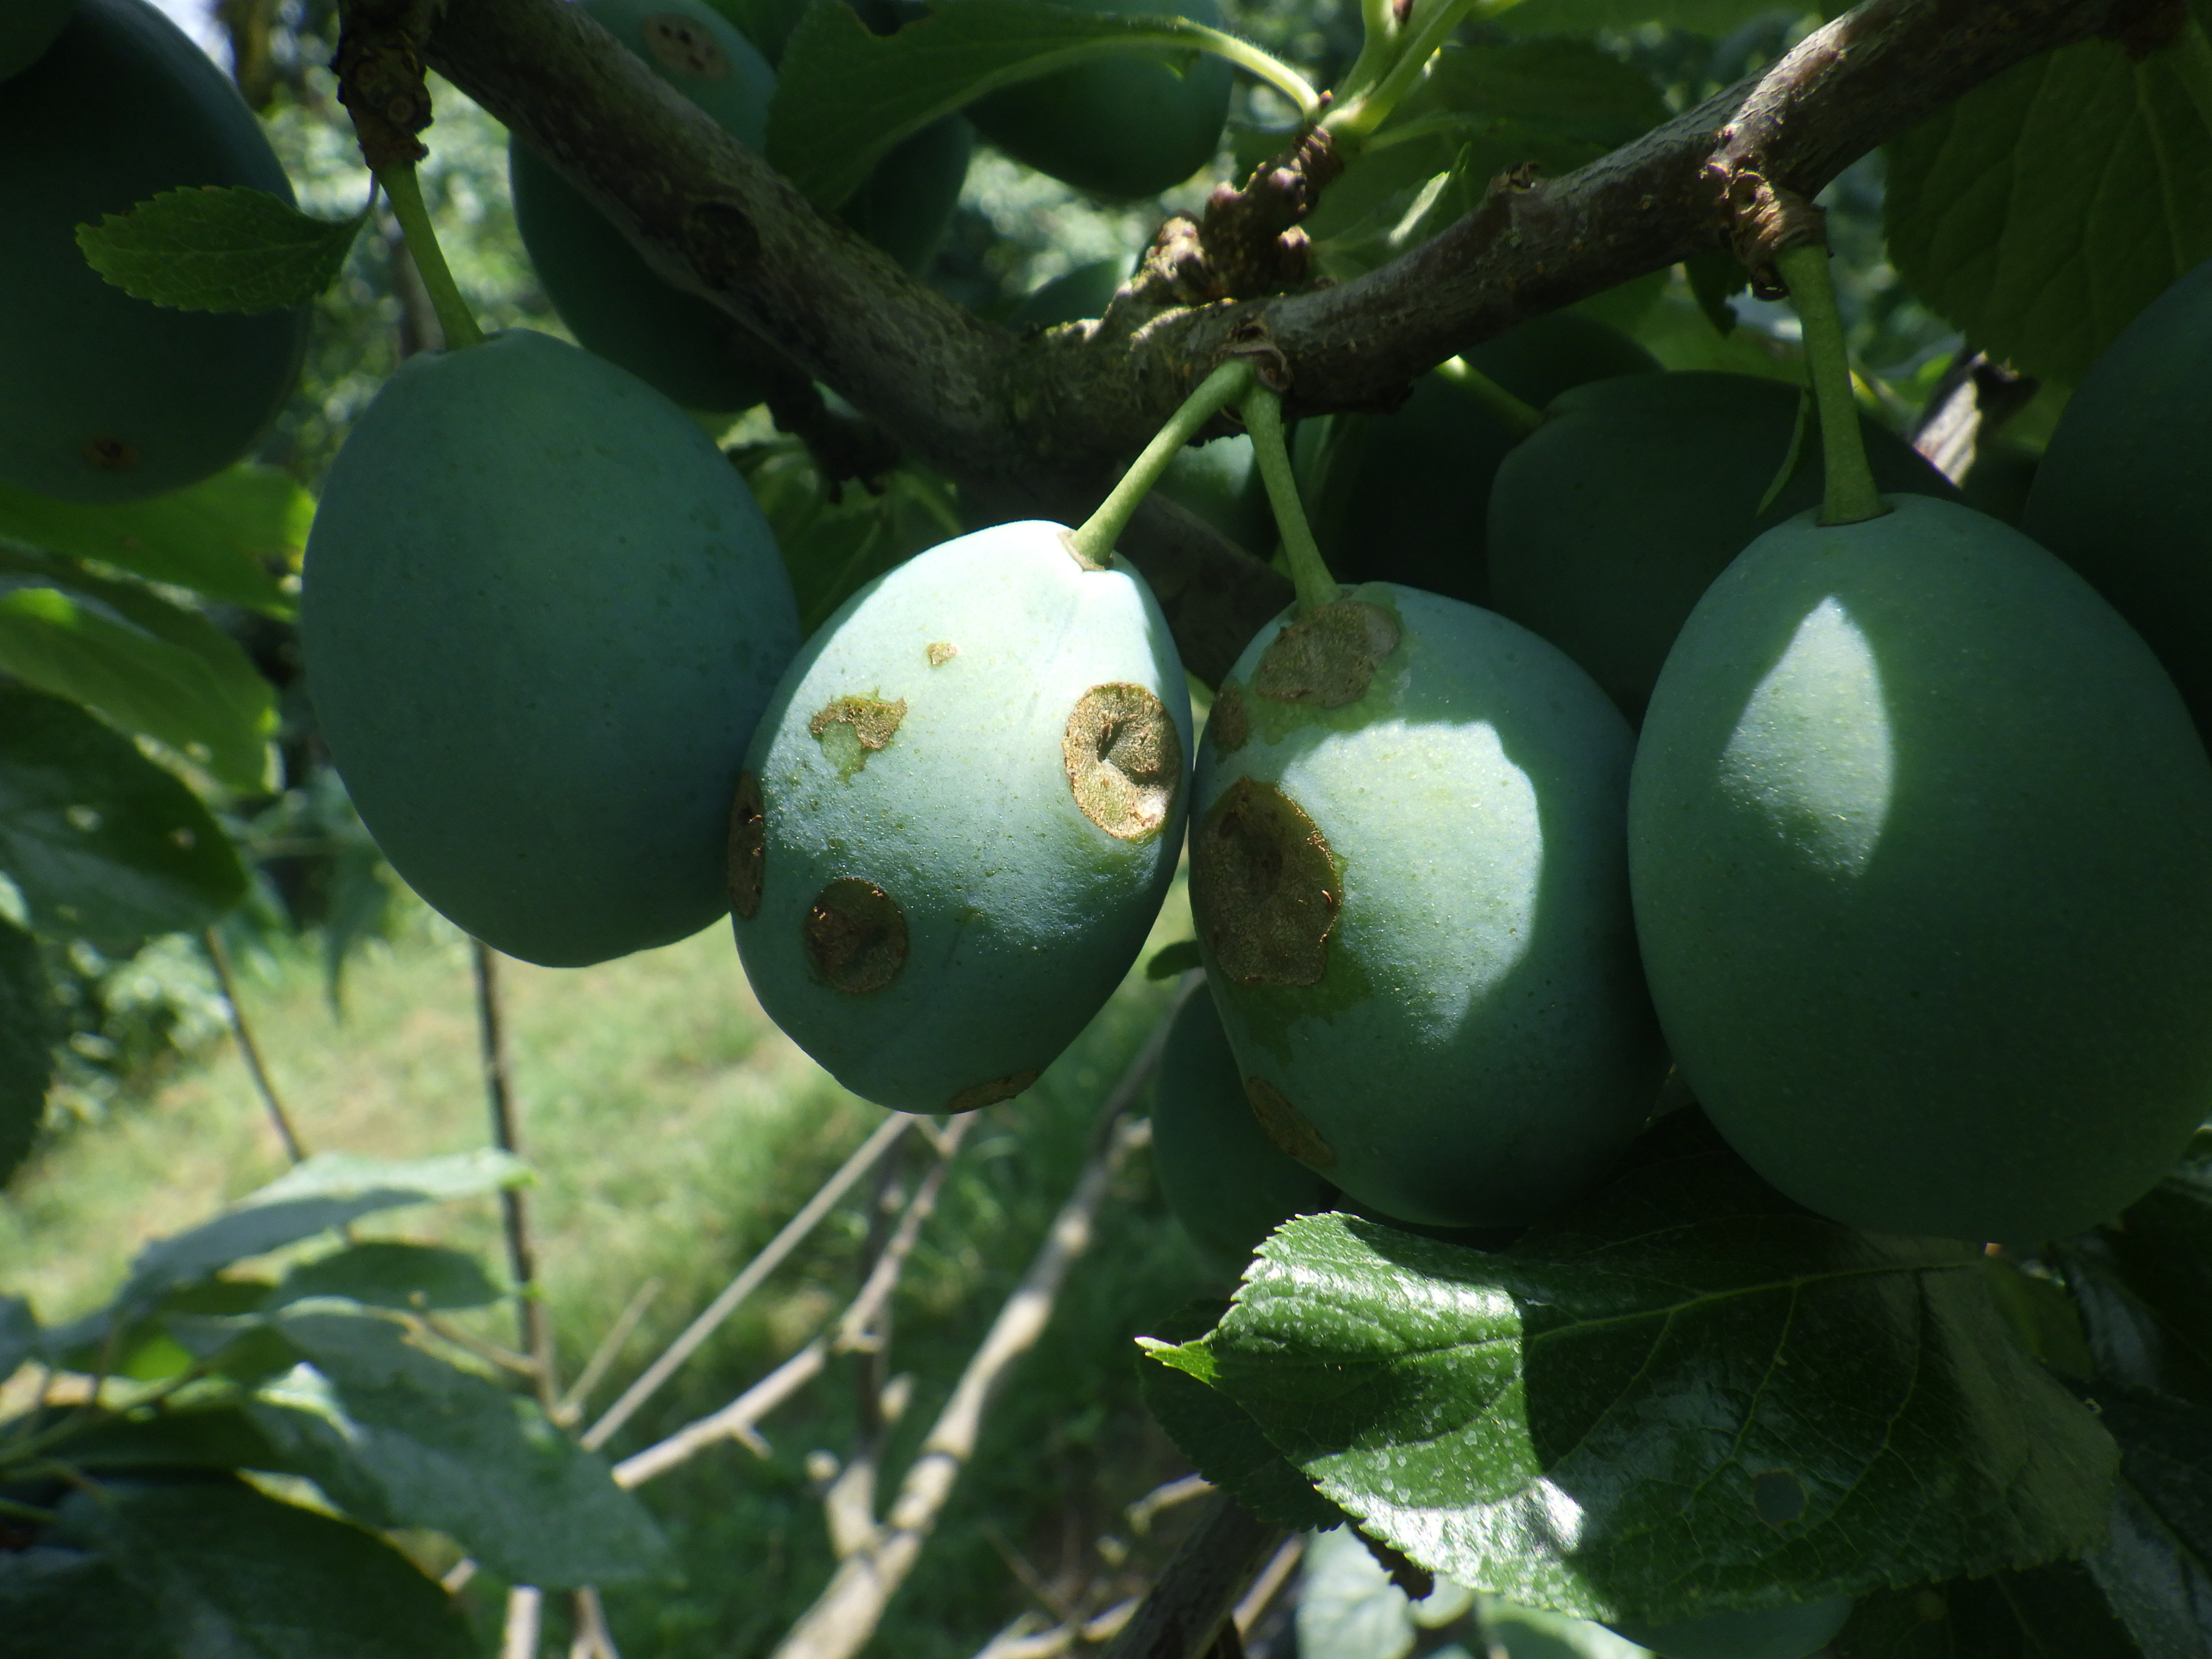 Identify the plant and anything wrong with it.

plum, sunburn
